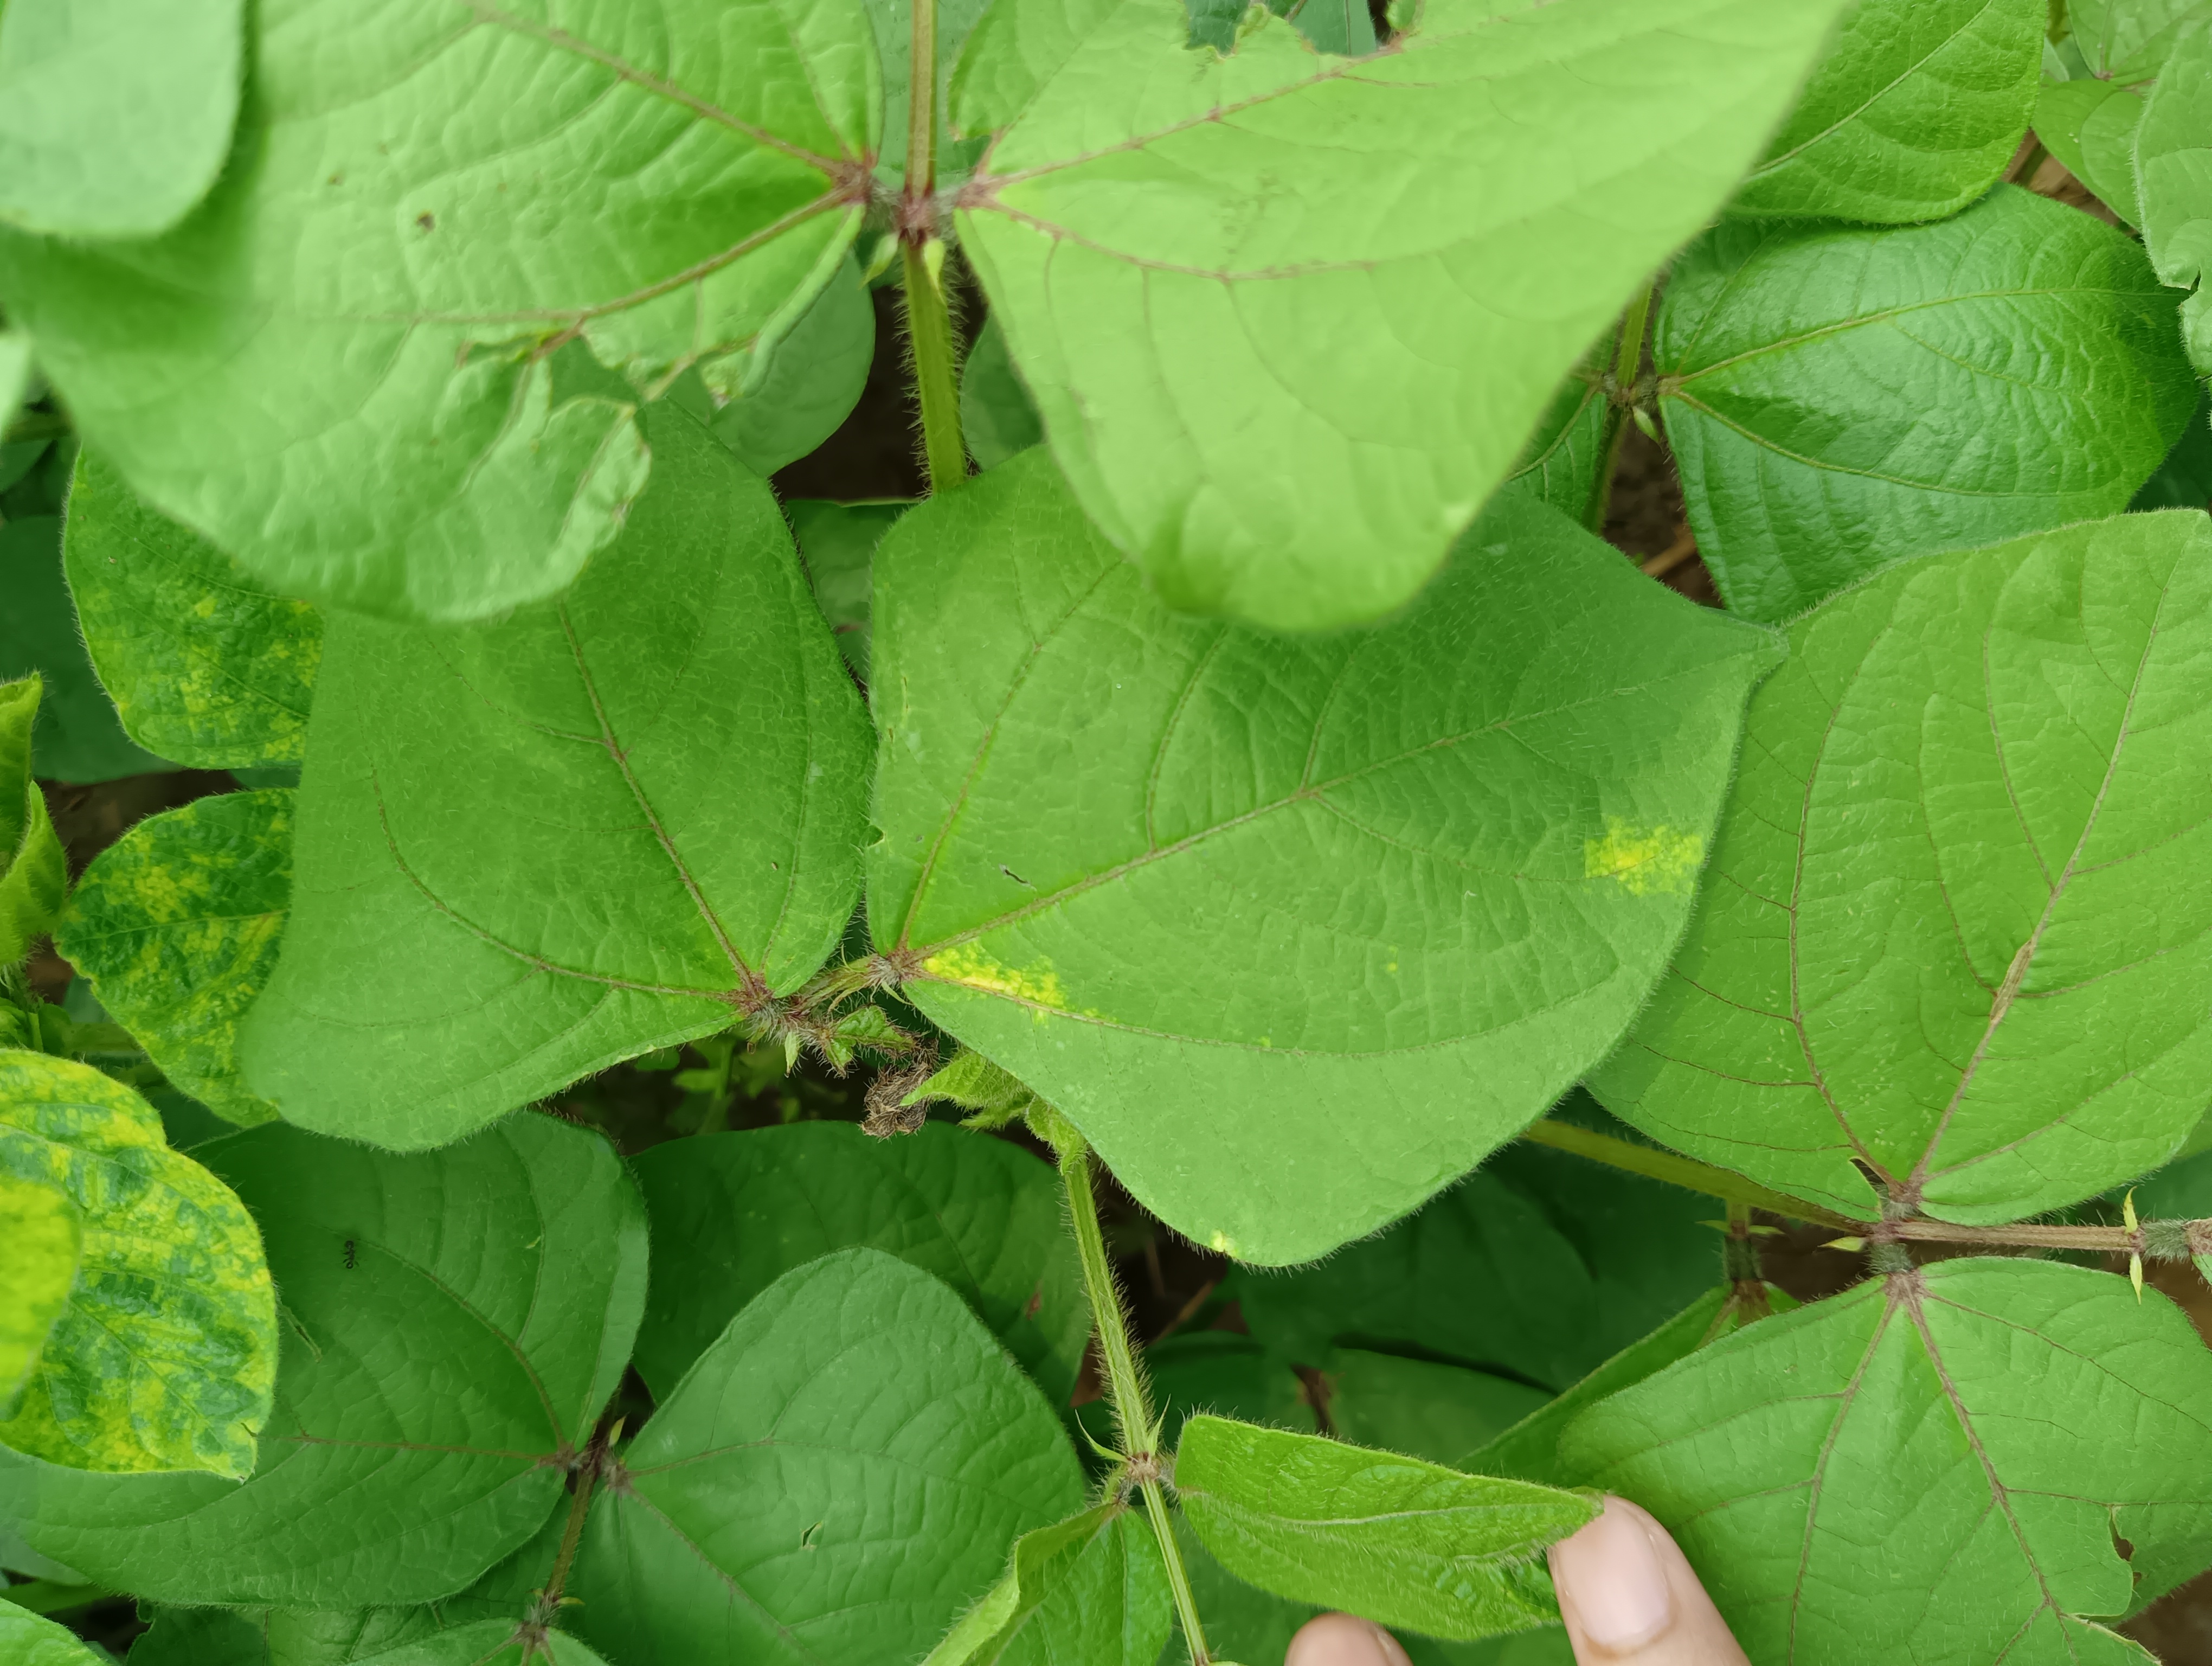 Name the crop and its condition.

mungbean, yellow mosaic
